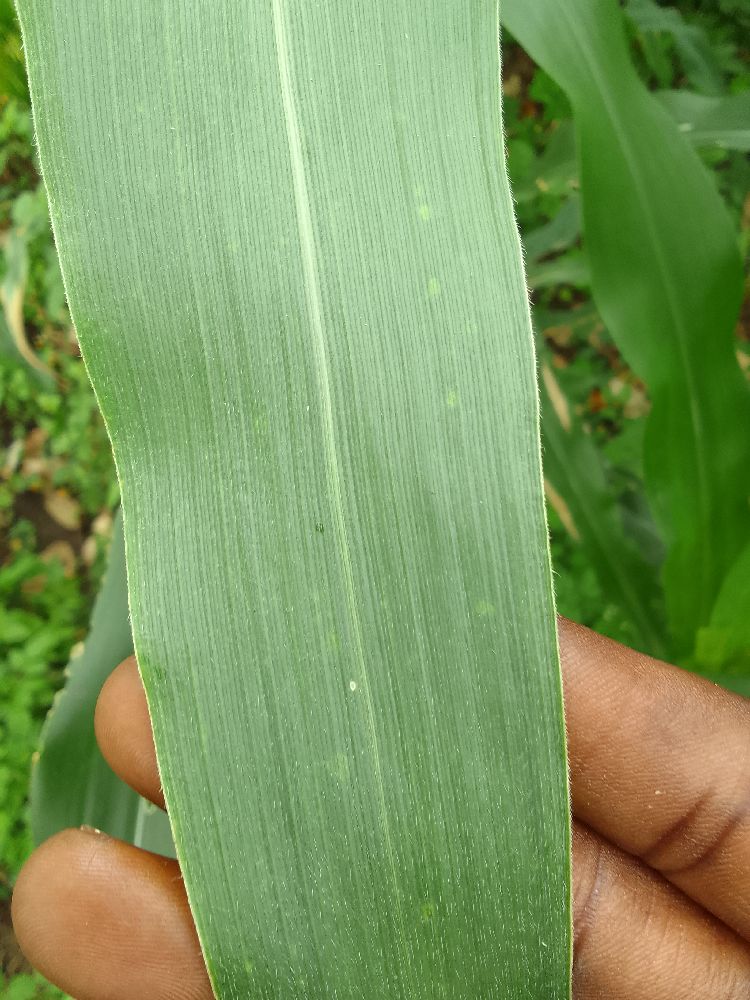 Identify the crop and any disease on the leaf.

maize, healthy
